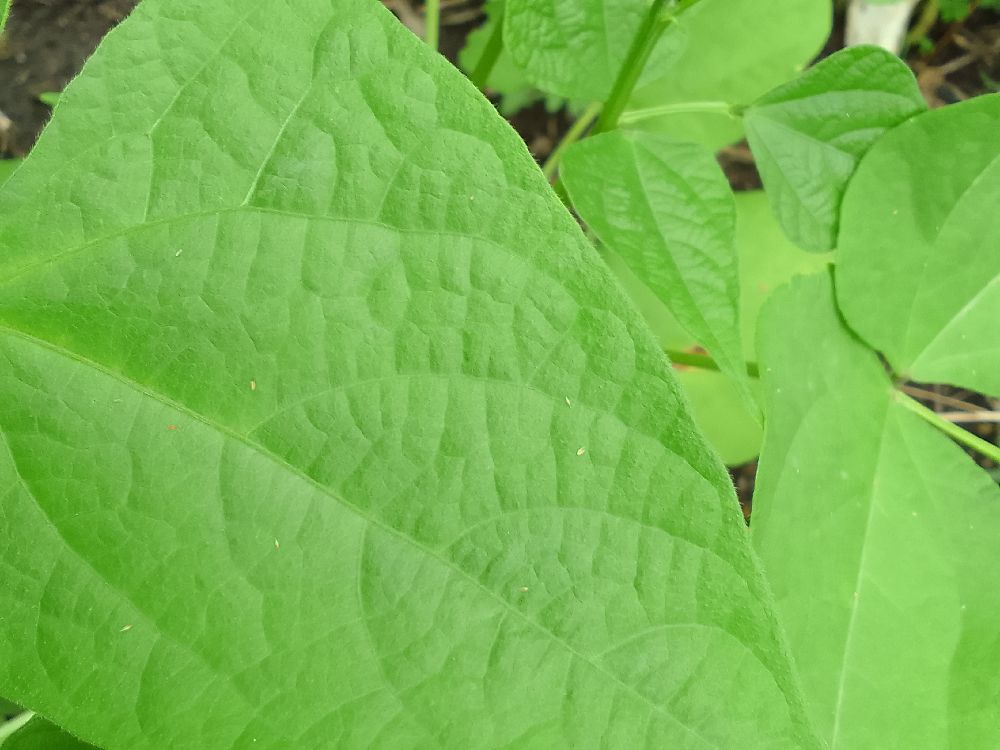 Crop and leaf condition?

common bean, healthy
